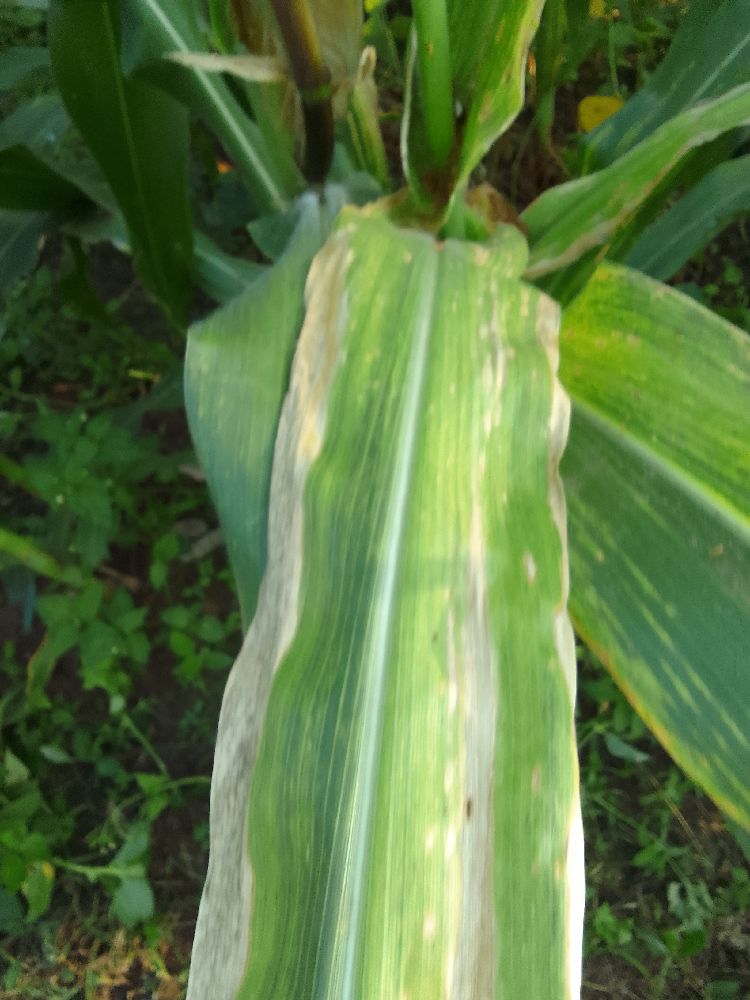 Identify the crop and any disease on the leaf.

maize, maize lethal necrosis
